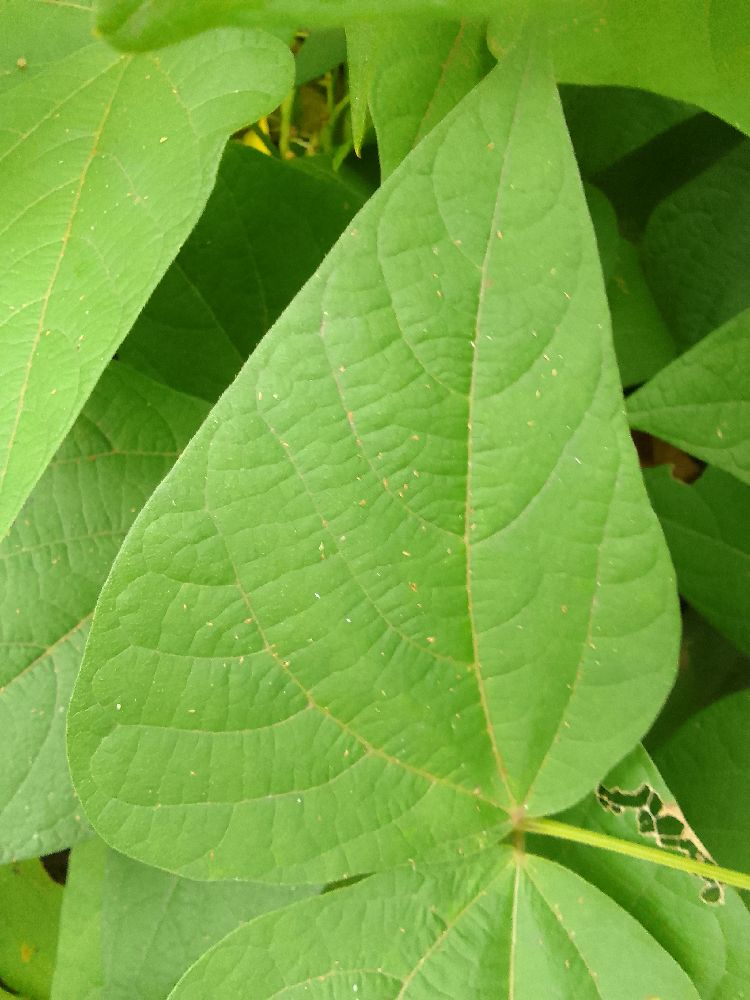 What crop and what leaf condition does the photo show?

common bean, healthy
